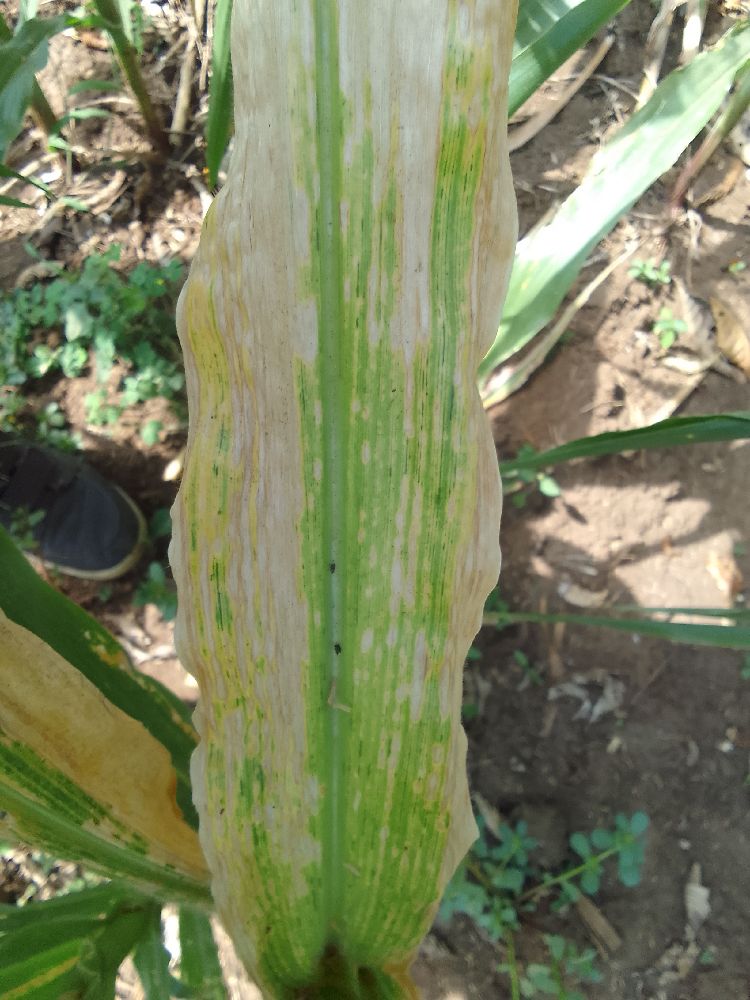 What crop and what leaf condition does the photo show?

maize, maize lethal necrosis
